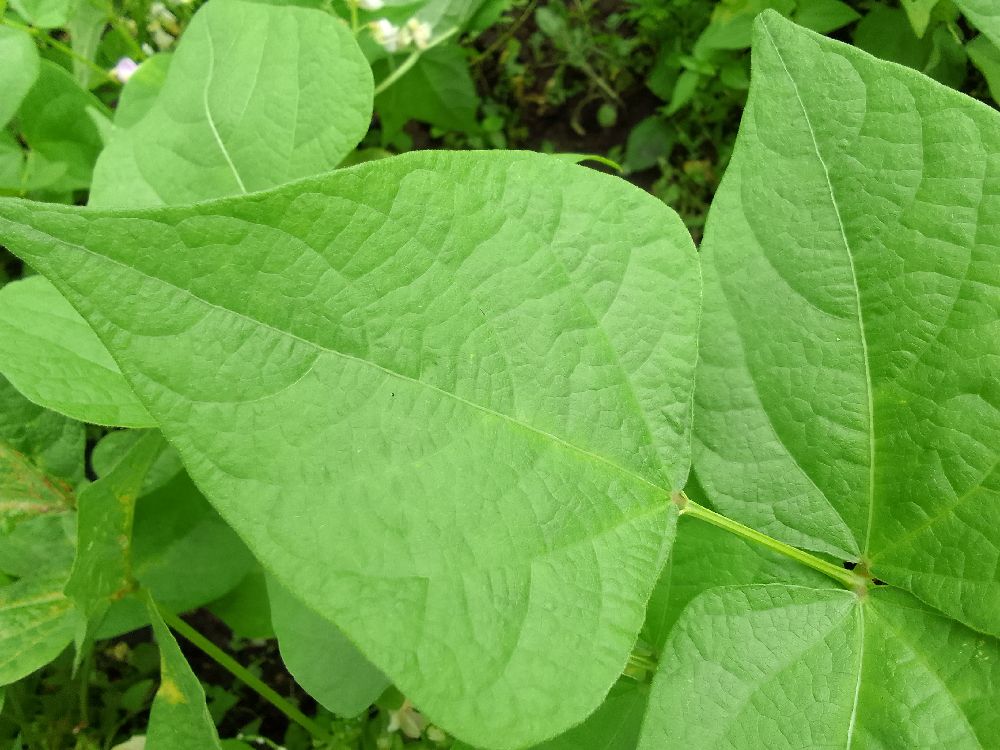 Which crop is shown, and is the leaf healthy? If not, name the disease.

common bean, healthy
